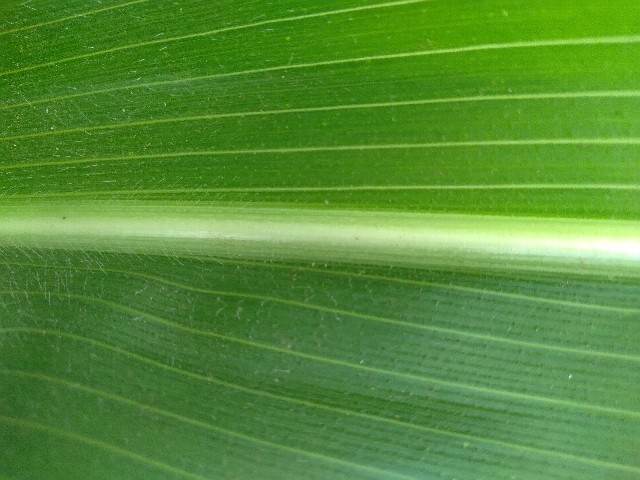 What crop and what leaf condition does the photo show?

maize, healthy
